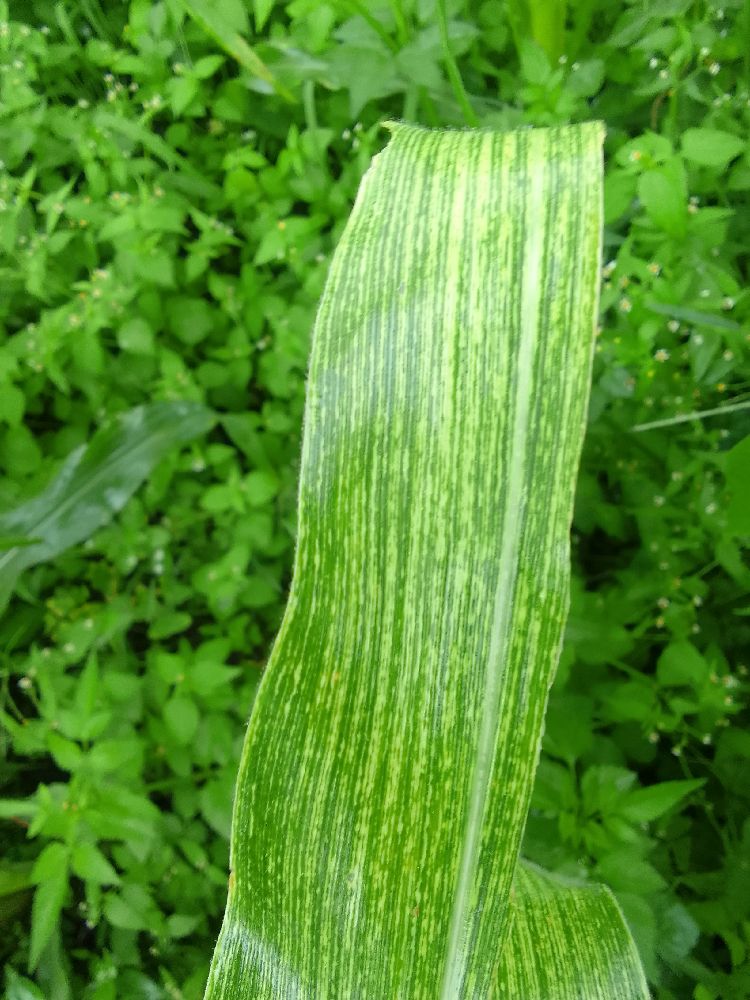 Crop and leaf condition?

maize, maize streak virus
